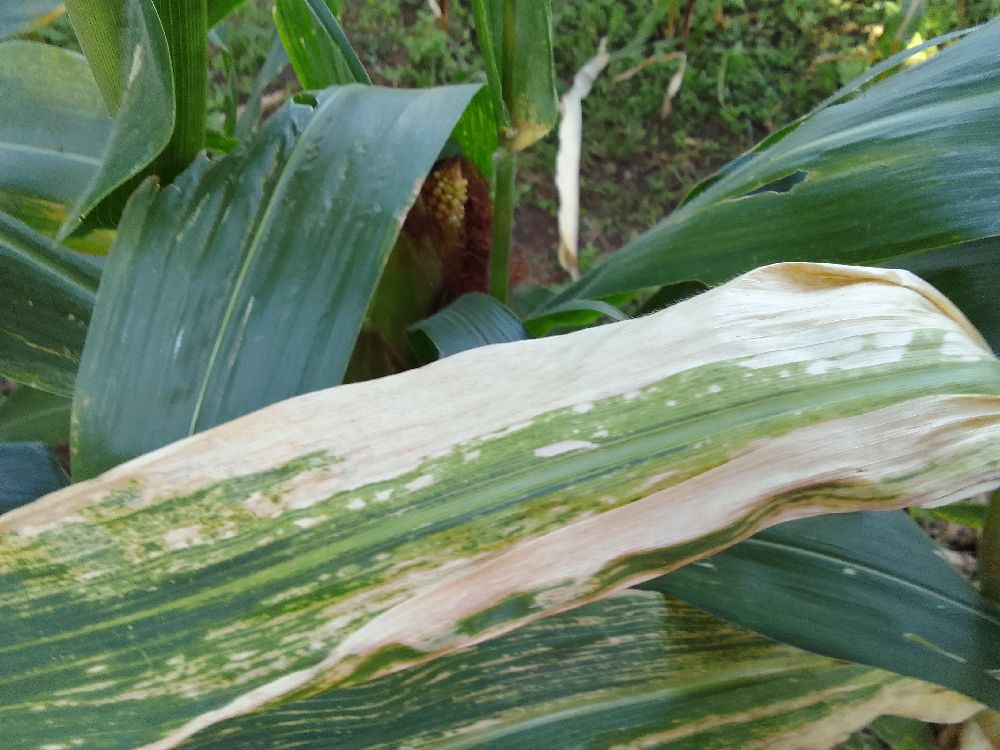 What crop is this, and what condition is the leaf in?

maize, maize lethal necrosis
